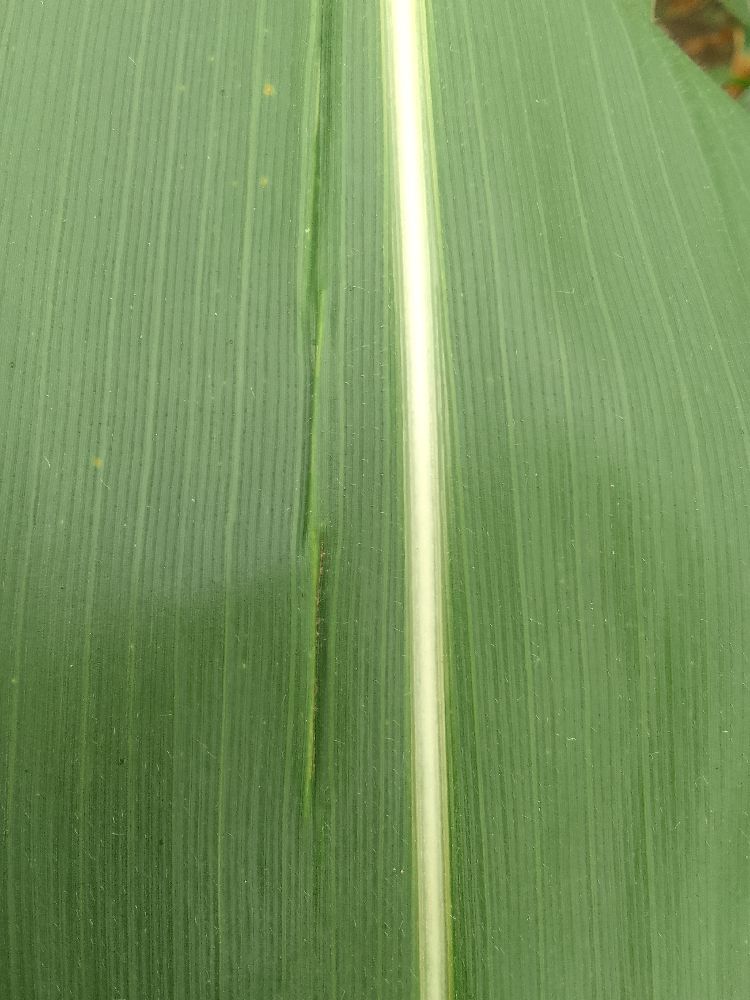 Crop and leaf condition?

maize, healthy
